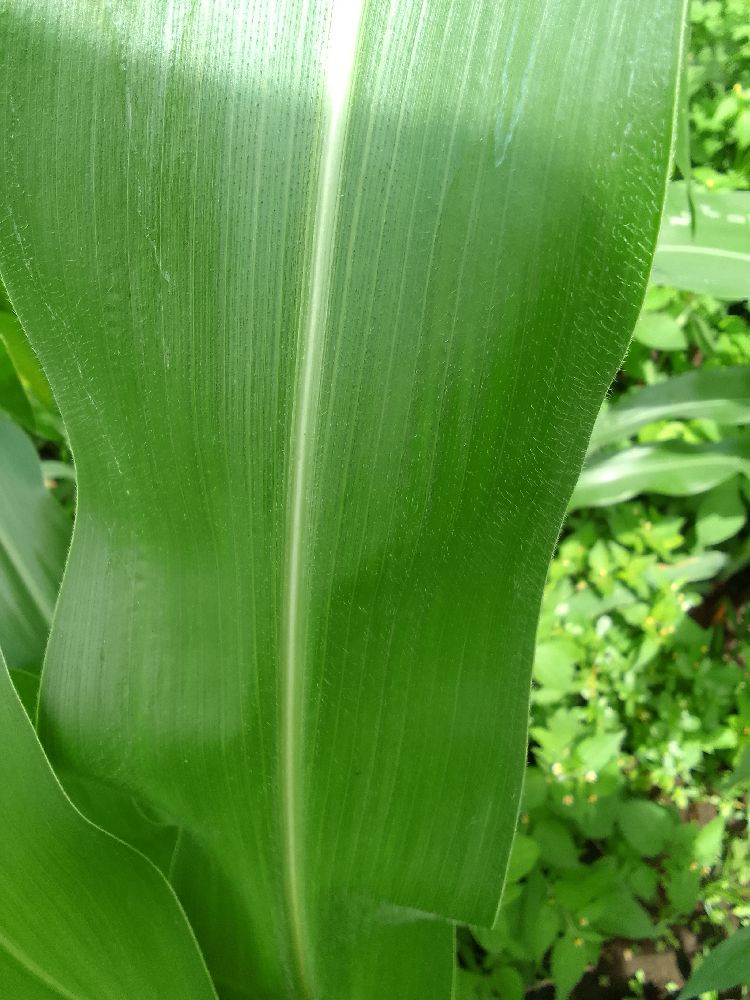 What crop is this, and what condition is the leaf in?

maize, healthy
